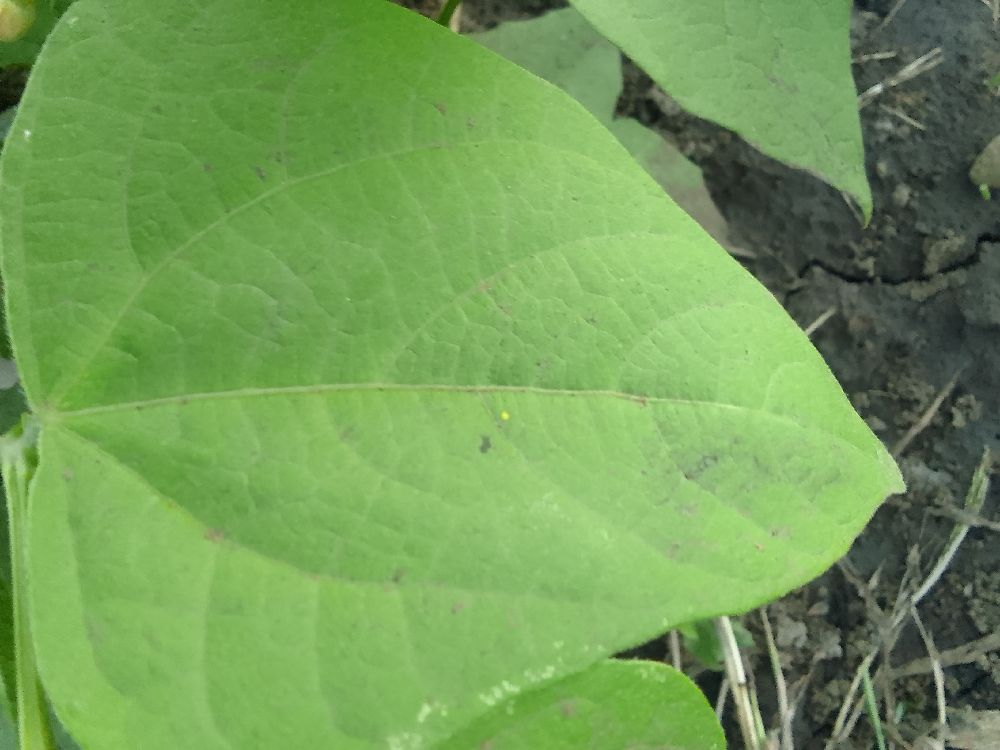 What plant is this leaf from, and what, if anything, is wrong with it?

common bean, healthy
